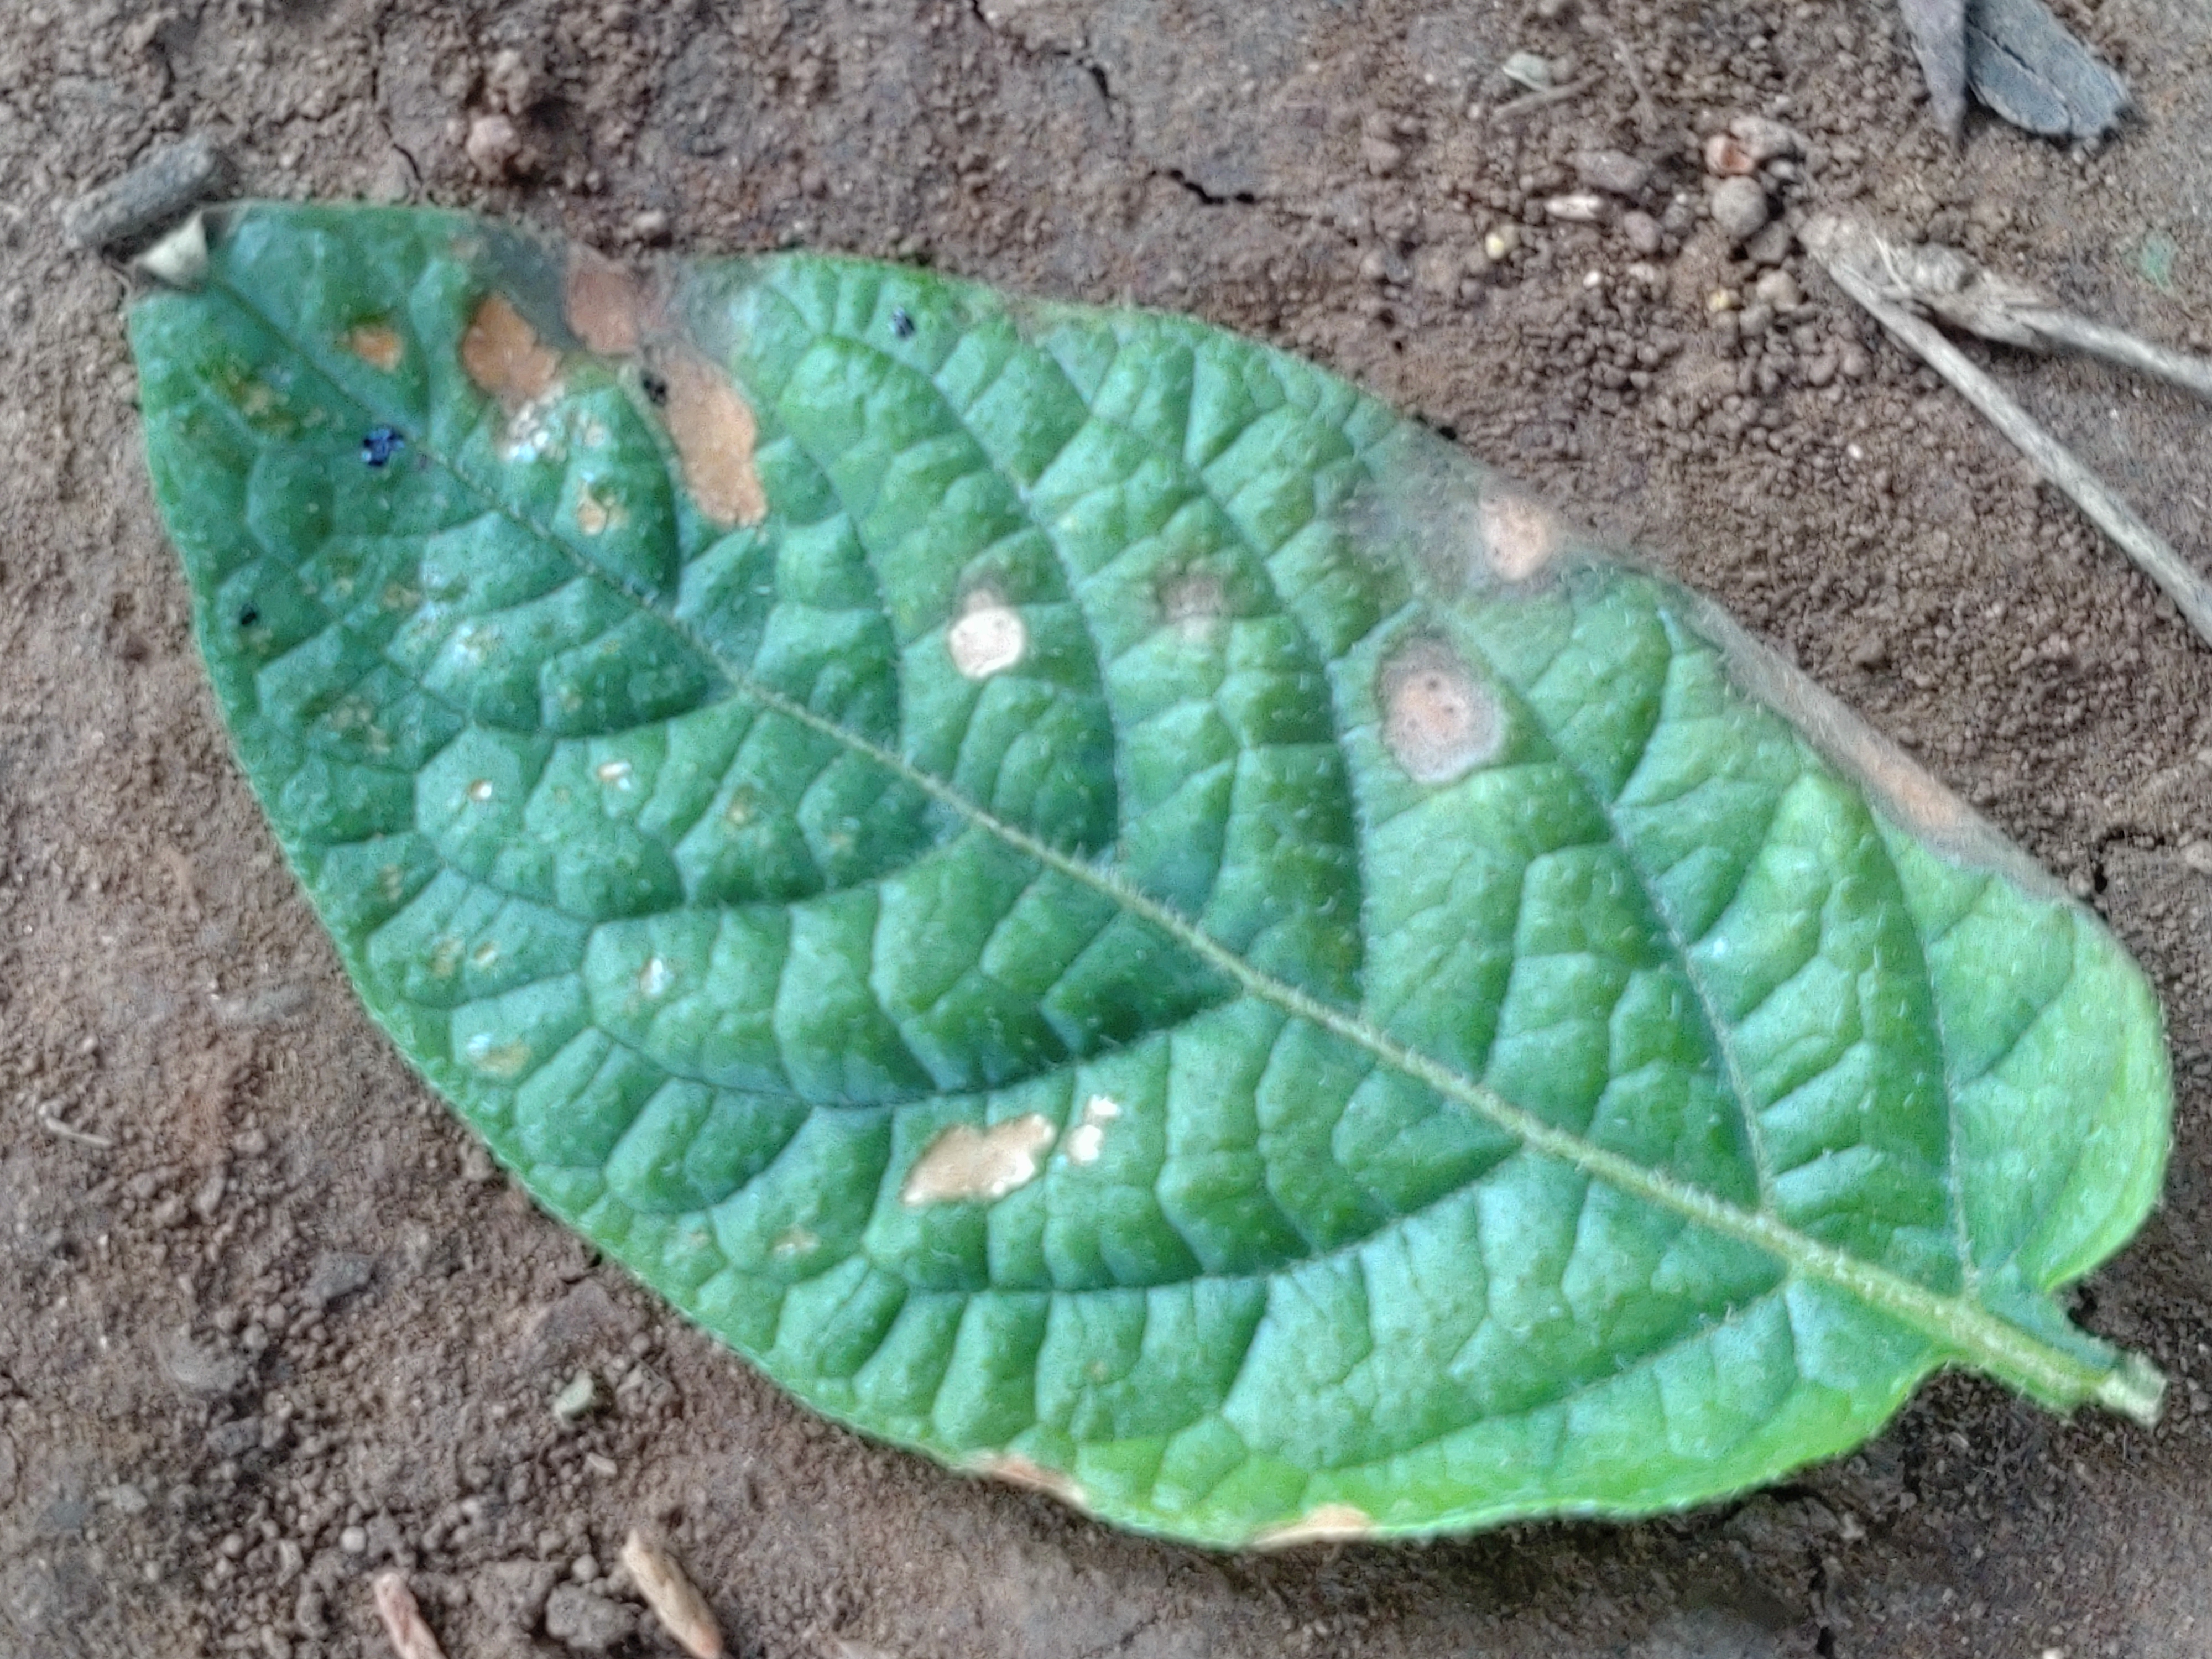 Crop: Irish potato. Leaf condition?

early blight
